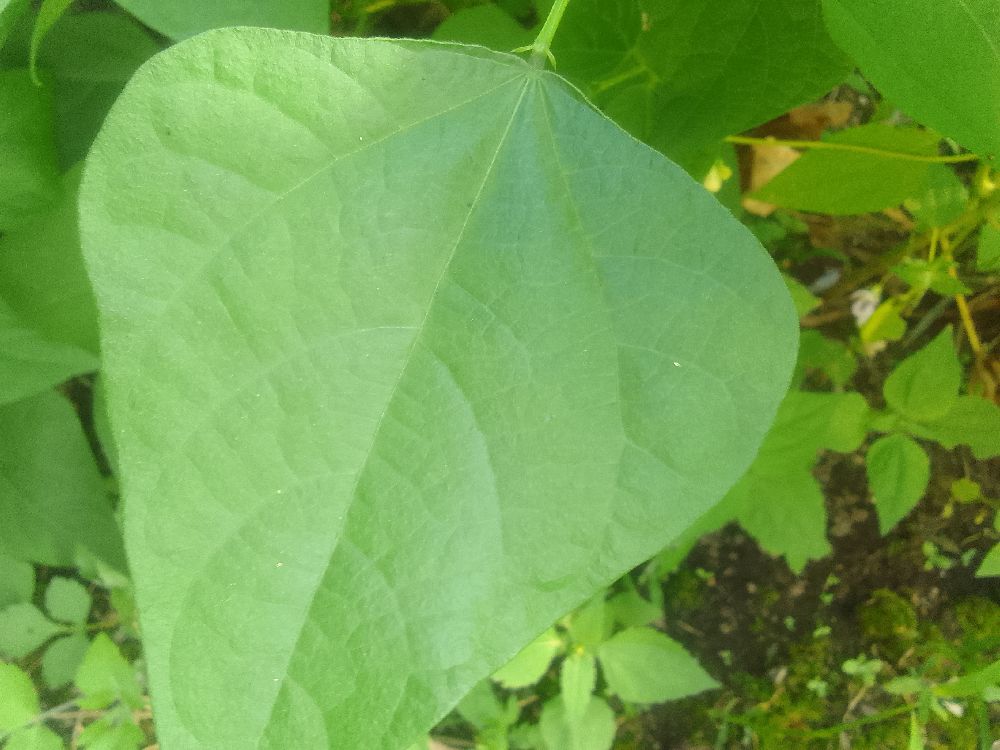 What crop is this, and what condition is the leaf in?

common bean, healthy
